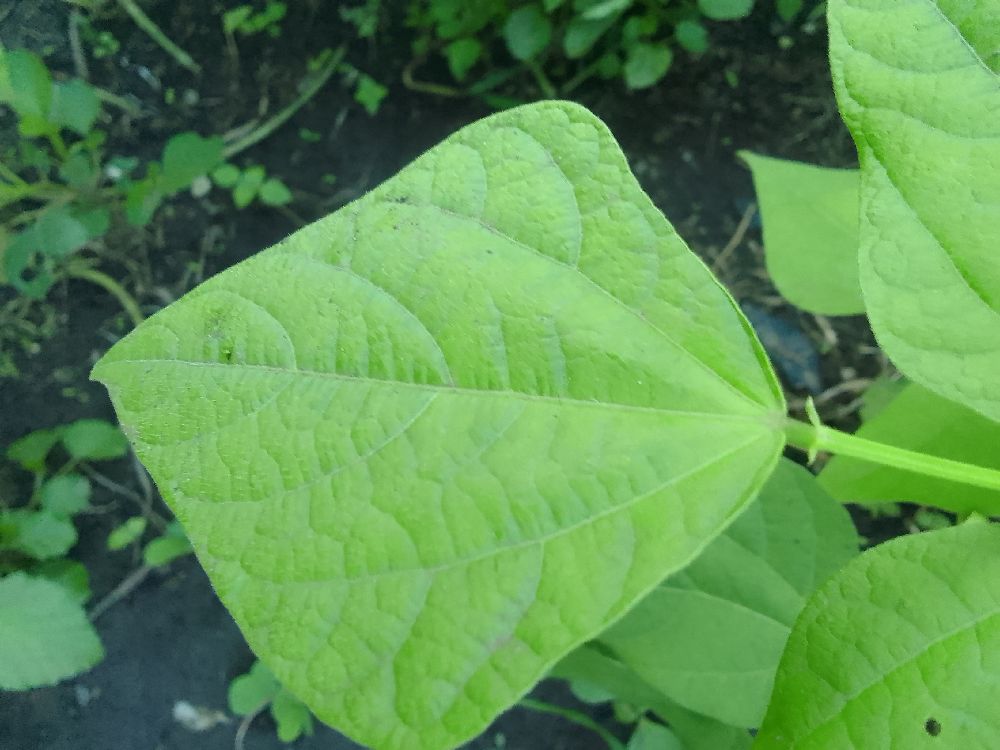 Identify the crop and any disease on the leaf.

common bean, healthy
